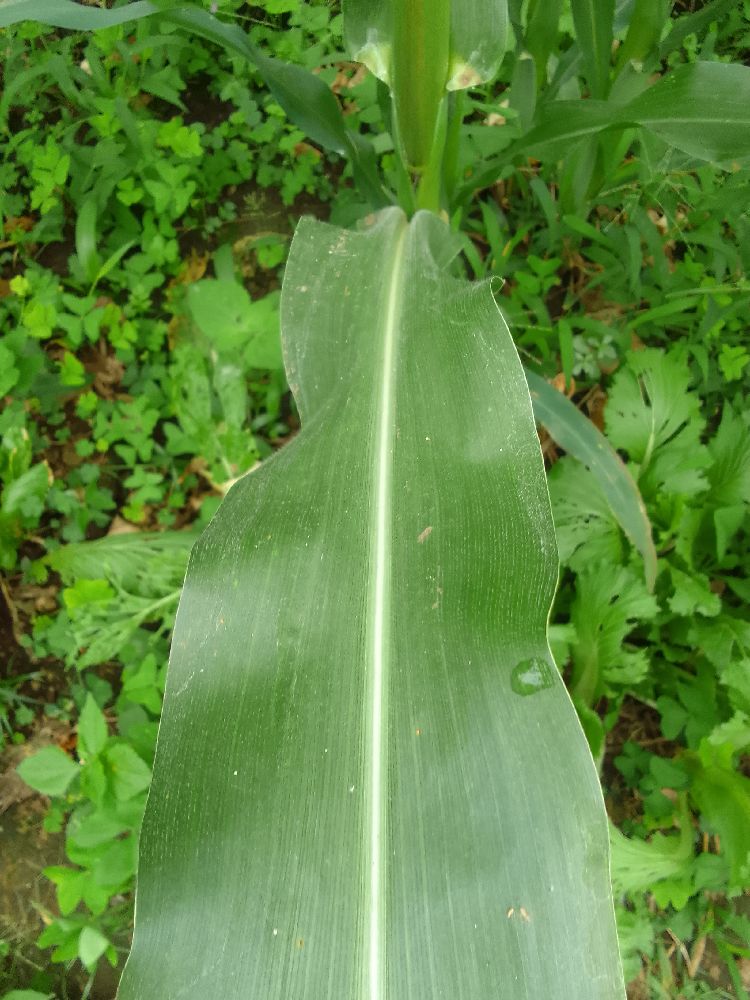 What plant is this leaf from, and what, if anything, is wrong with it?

maize, healthy
